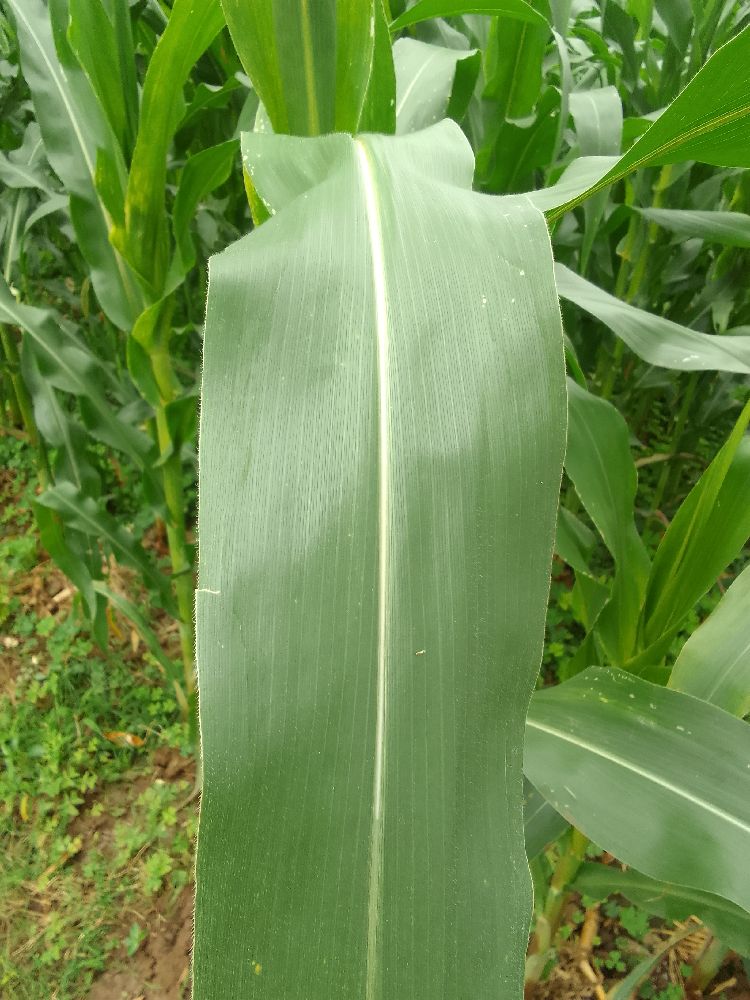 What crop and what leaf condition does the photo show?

maize, healthy
